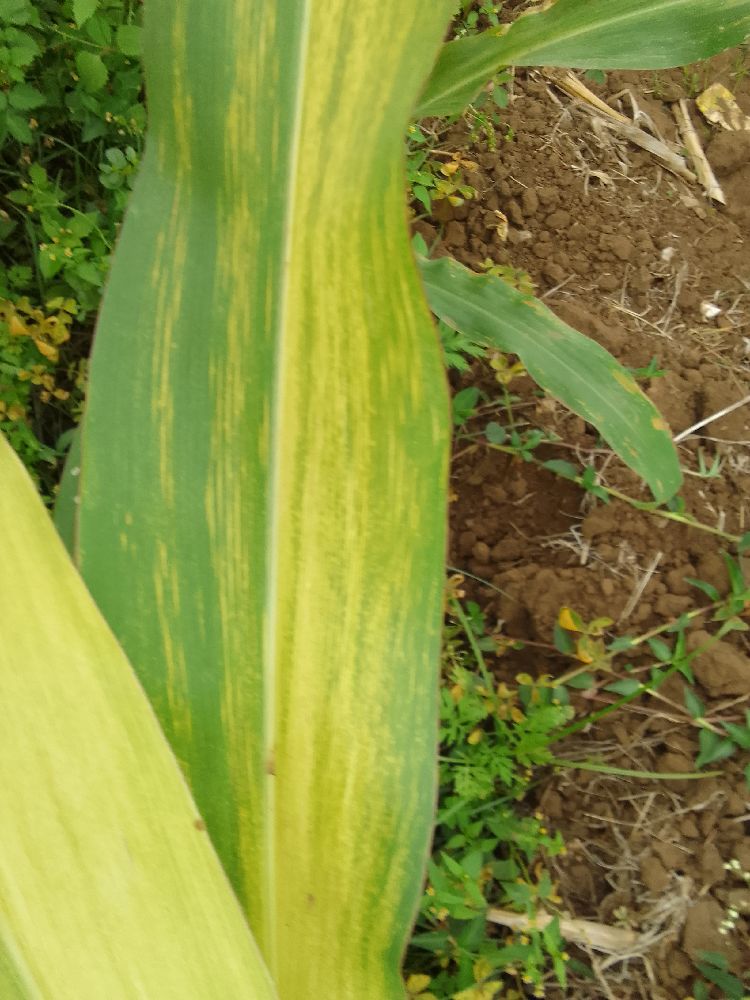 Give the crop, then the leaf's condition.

maize, maize lethal necrosis
